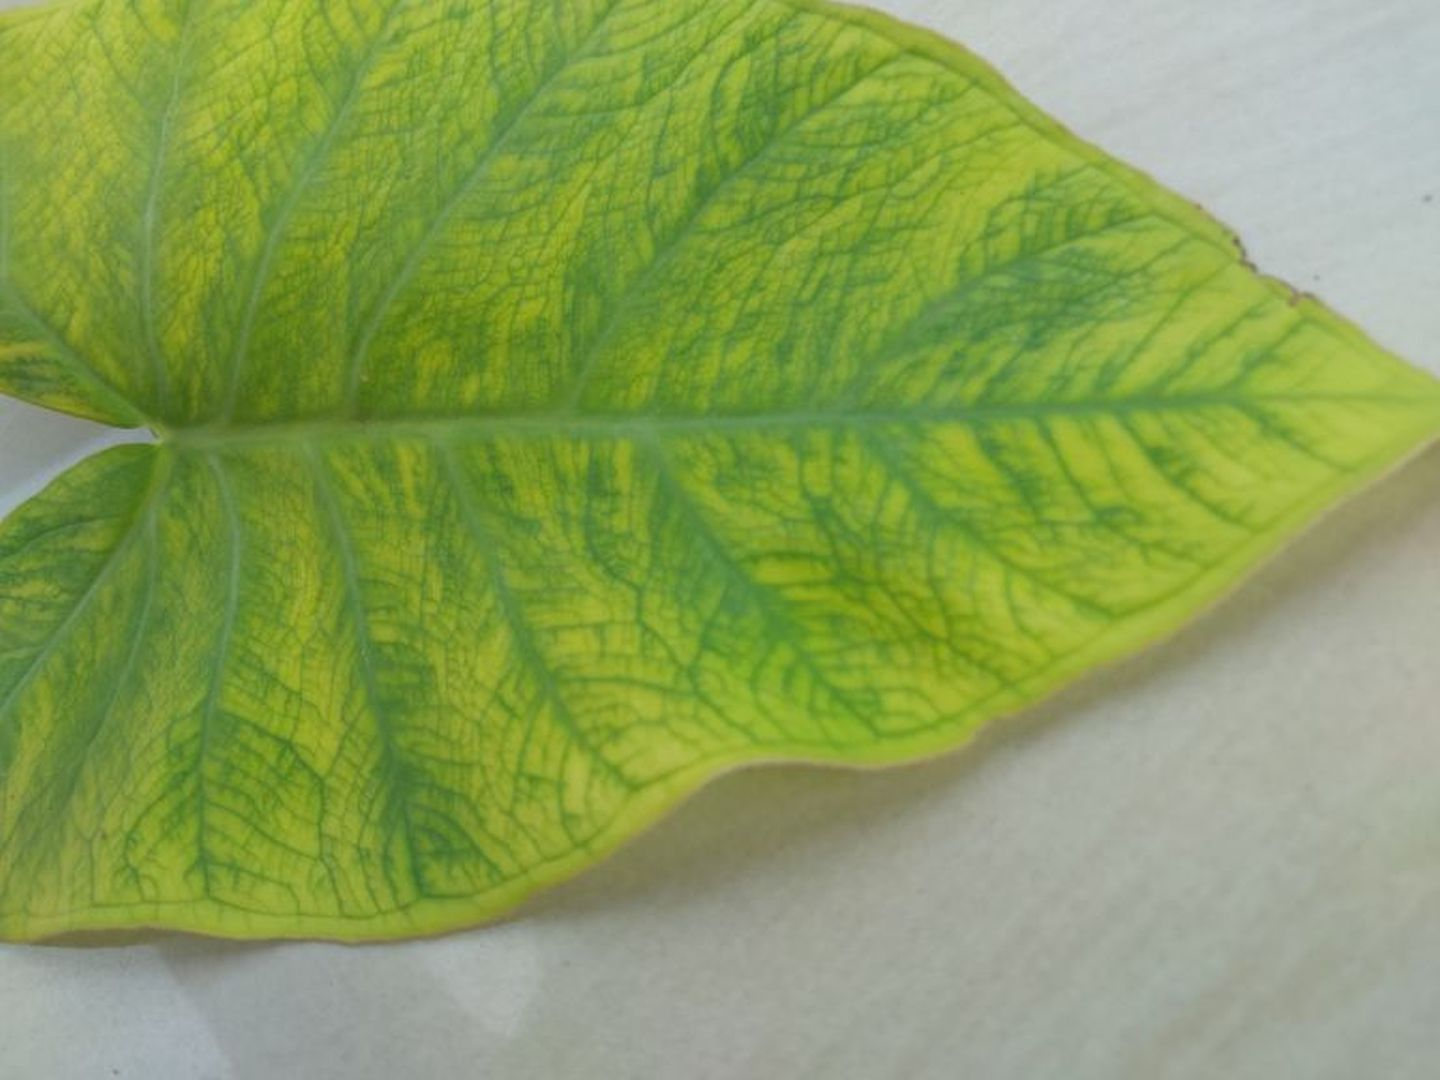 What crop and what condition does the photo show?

taro, mosaic
